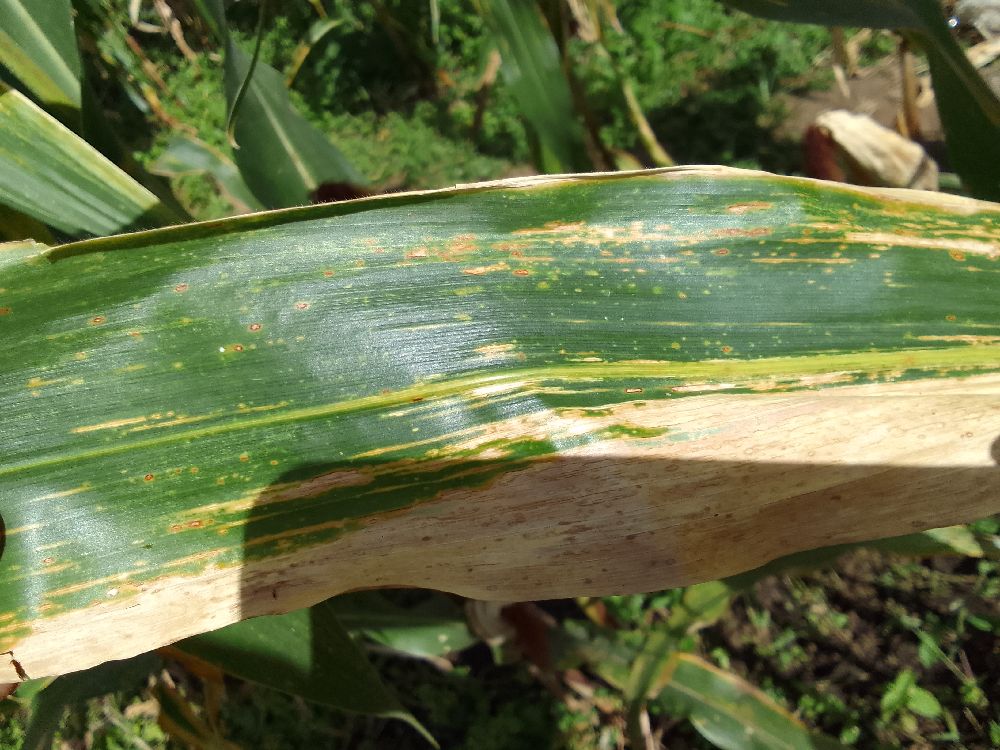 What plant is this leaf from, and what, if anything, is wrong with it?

maize, maize lethal necrosis
